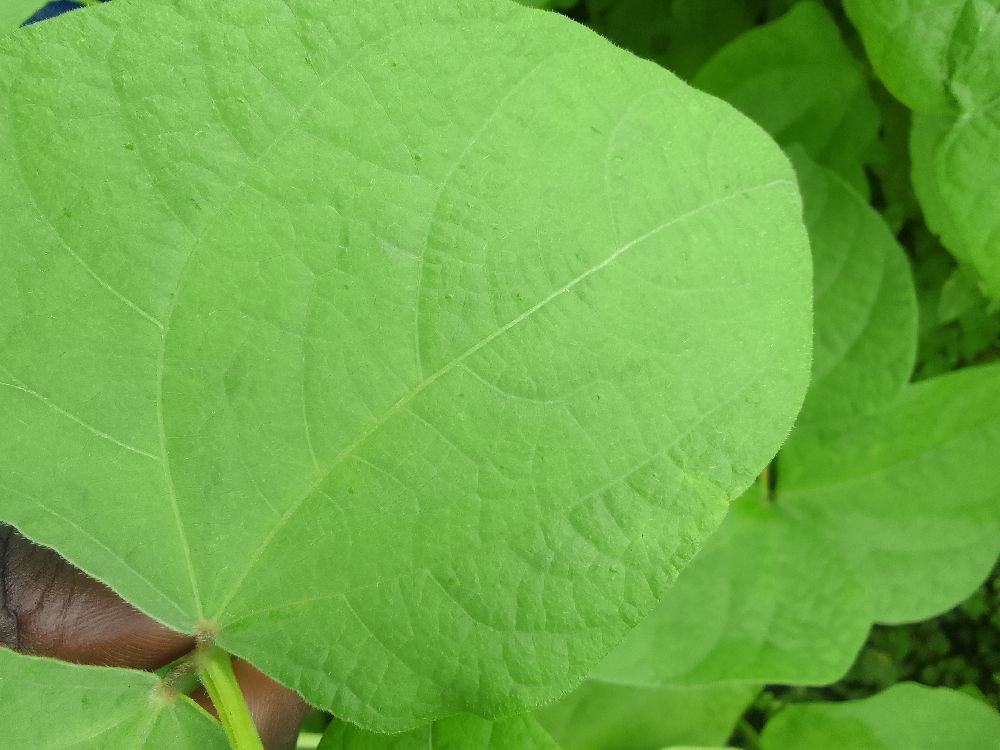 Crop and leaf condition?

common bean, healthy
